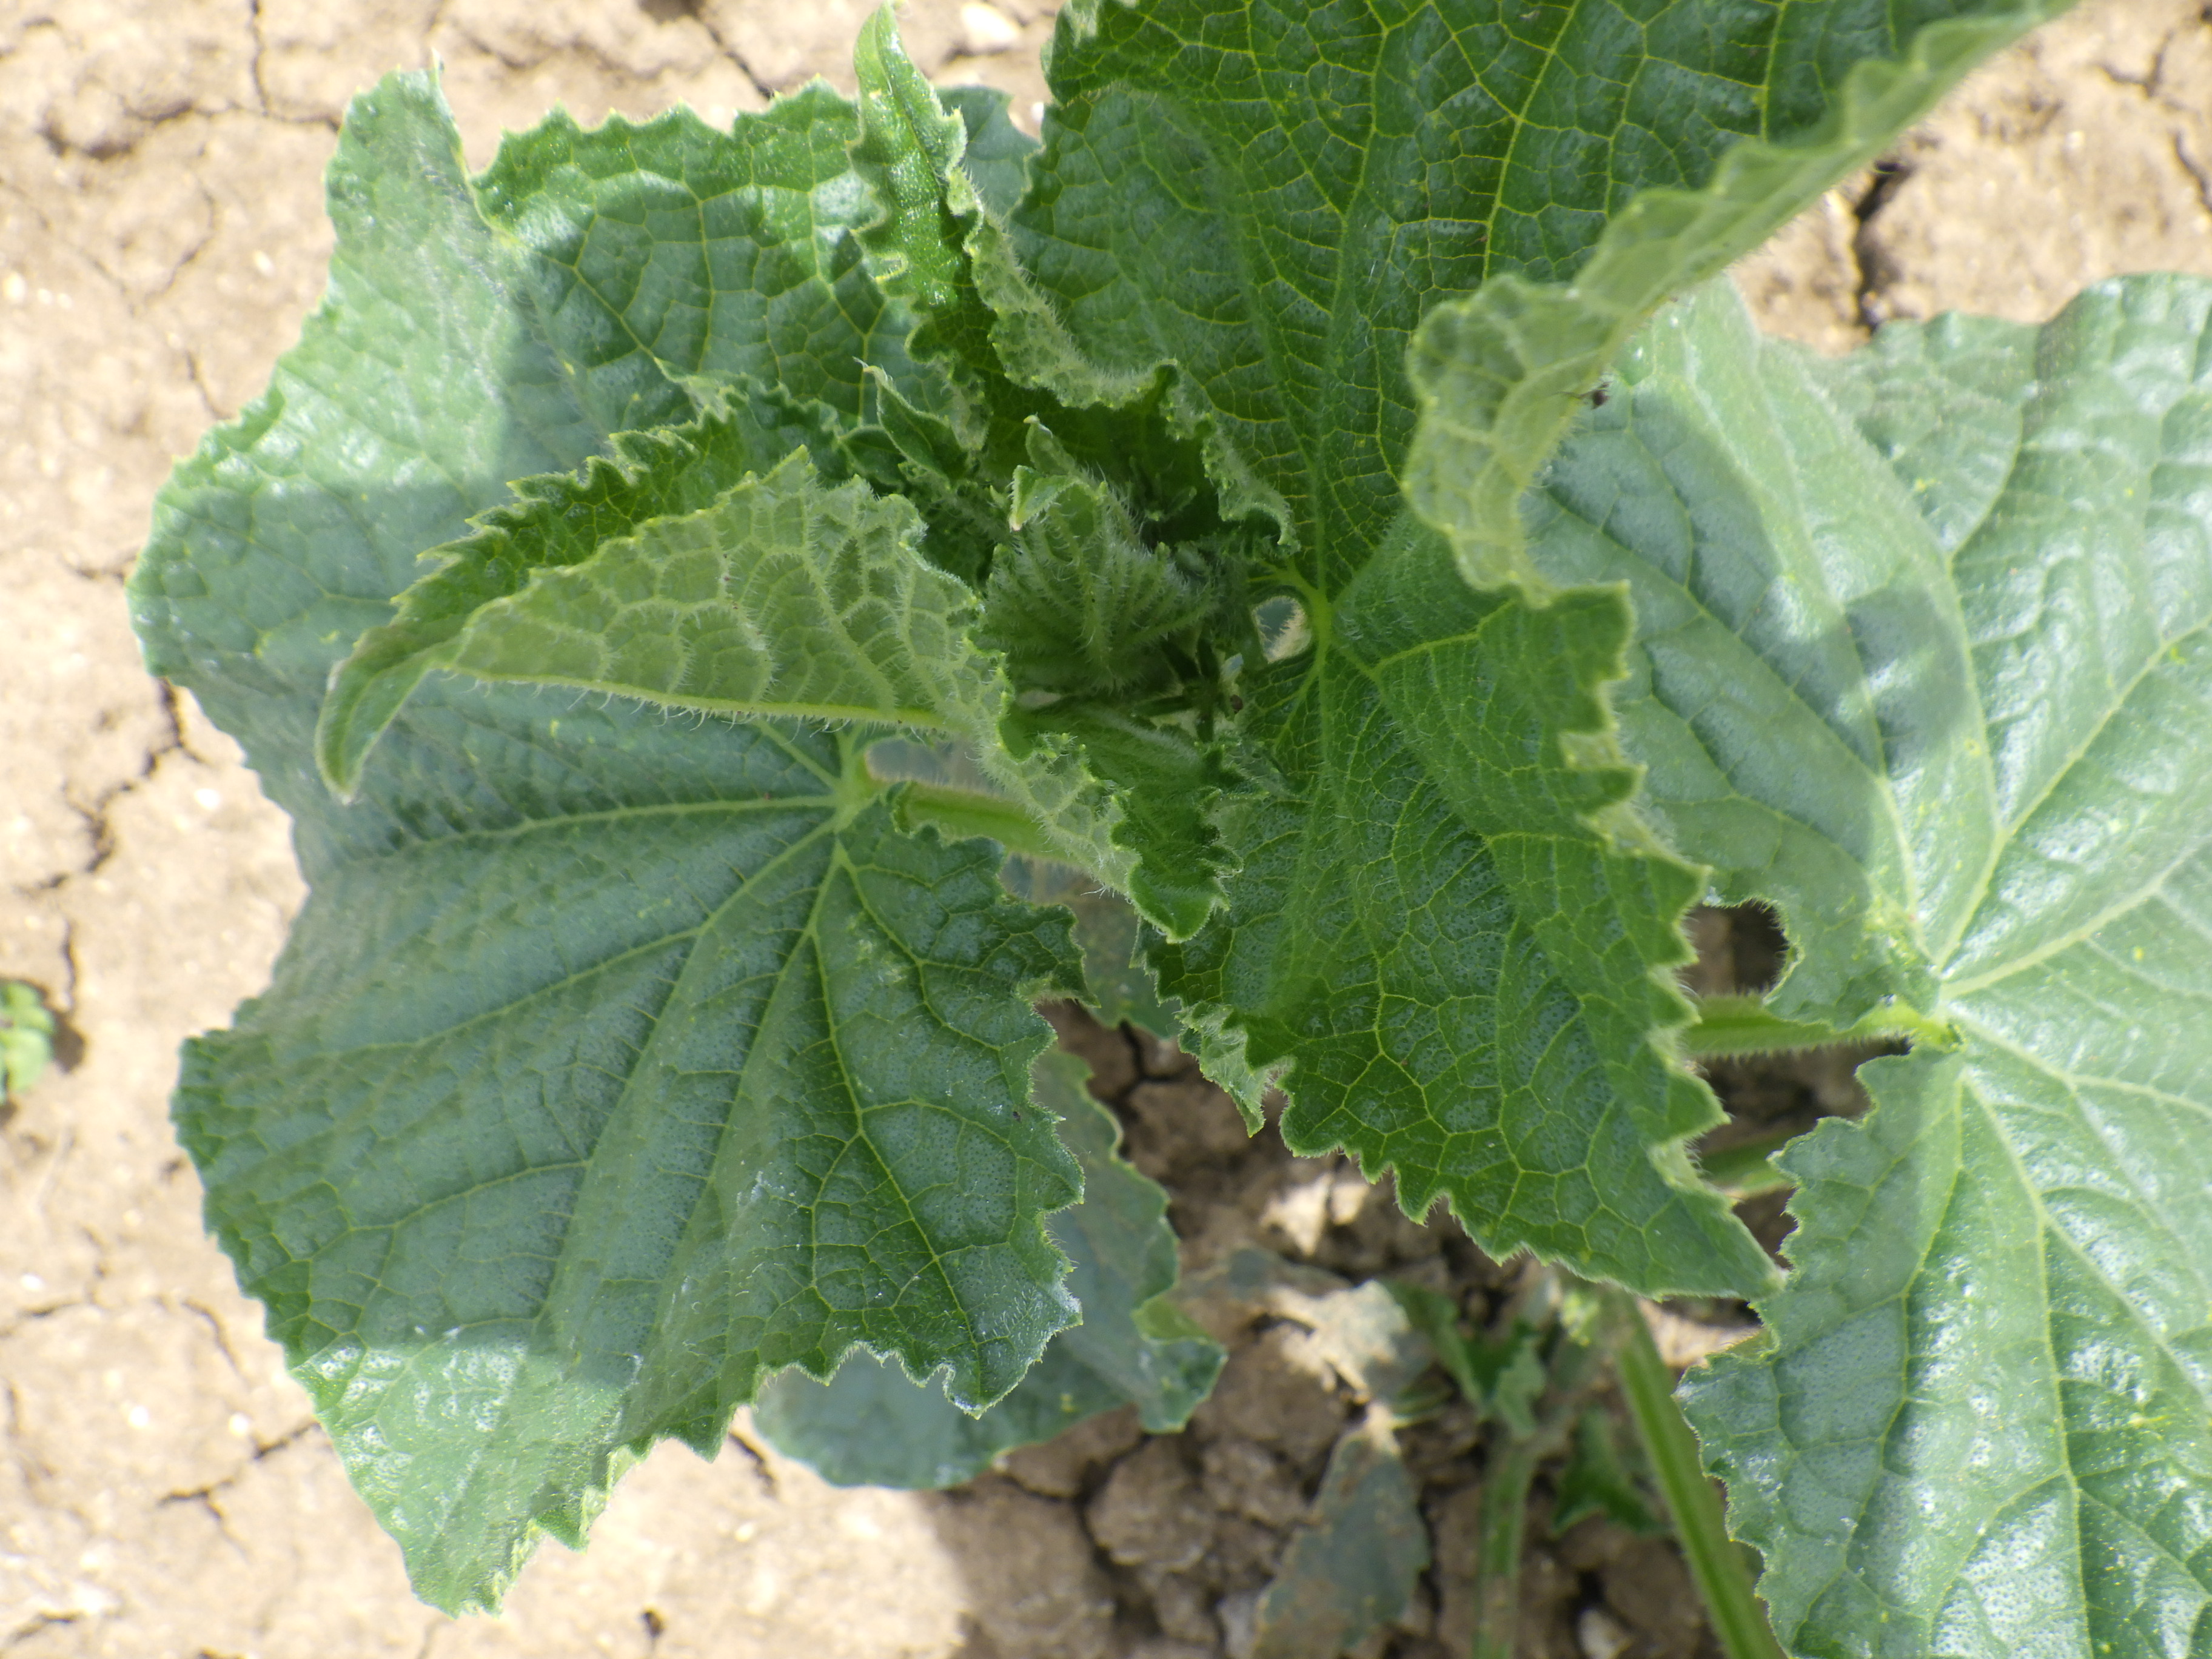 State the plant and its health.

cucumber, healthy
